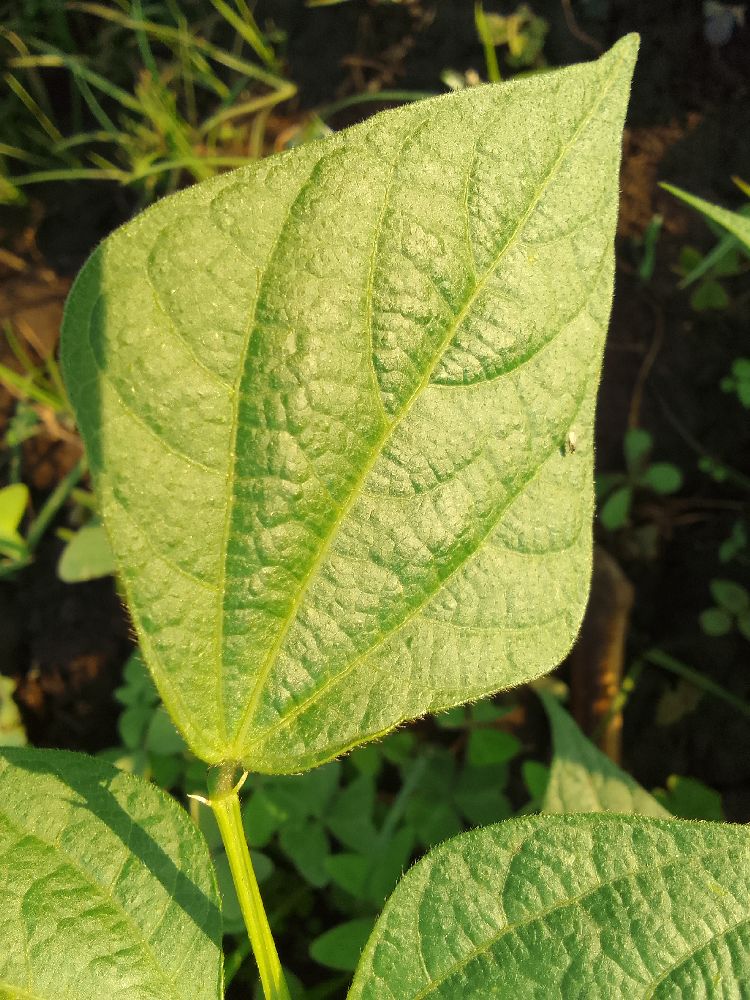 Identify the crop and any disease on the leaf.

common bean, healthy
